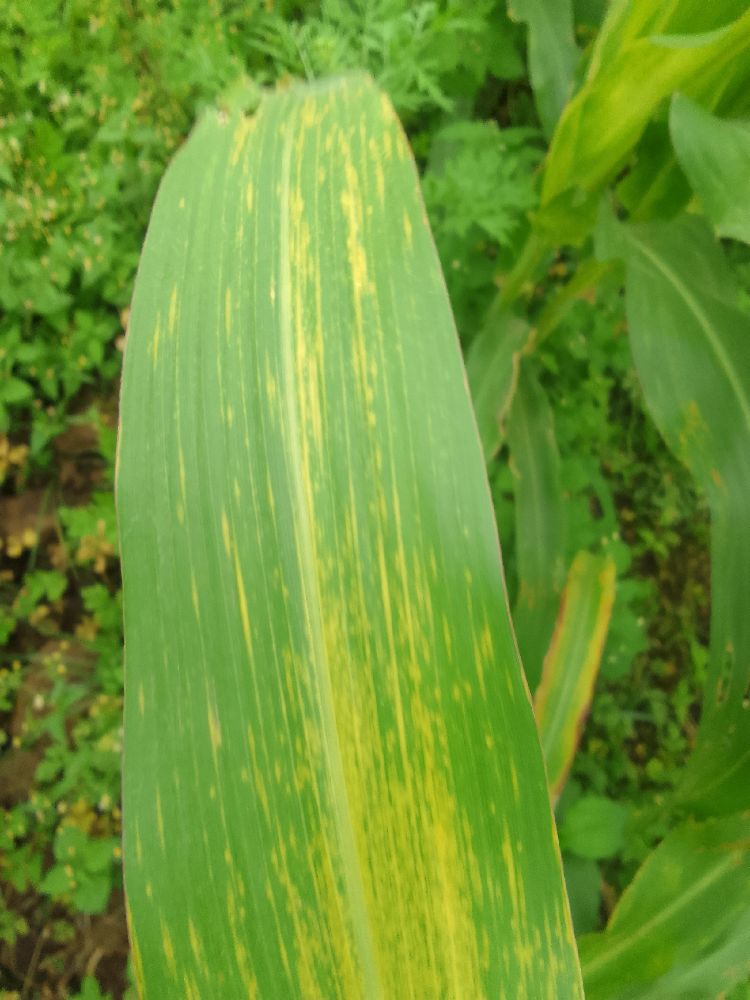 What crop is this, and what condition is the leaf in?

maize, maize lethal necrosis
